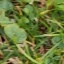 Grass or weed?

unstructured weed
